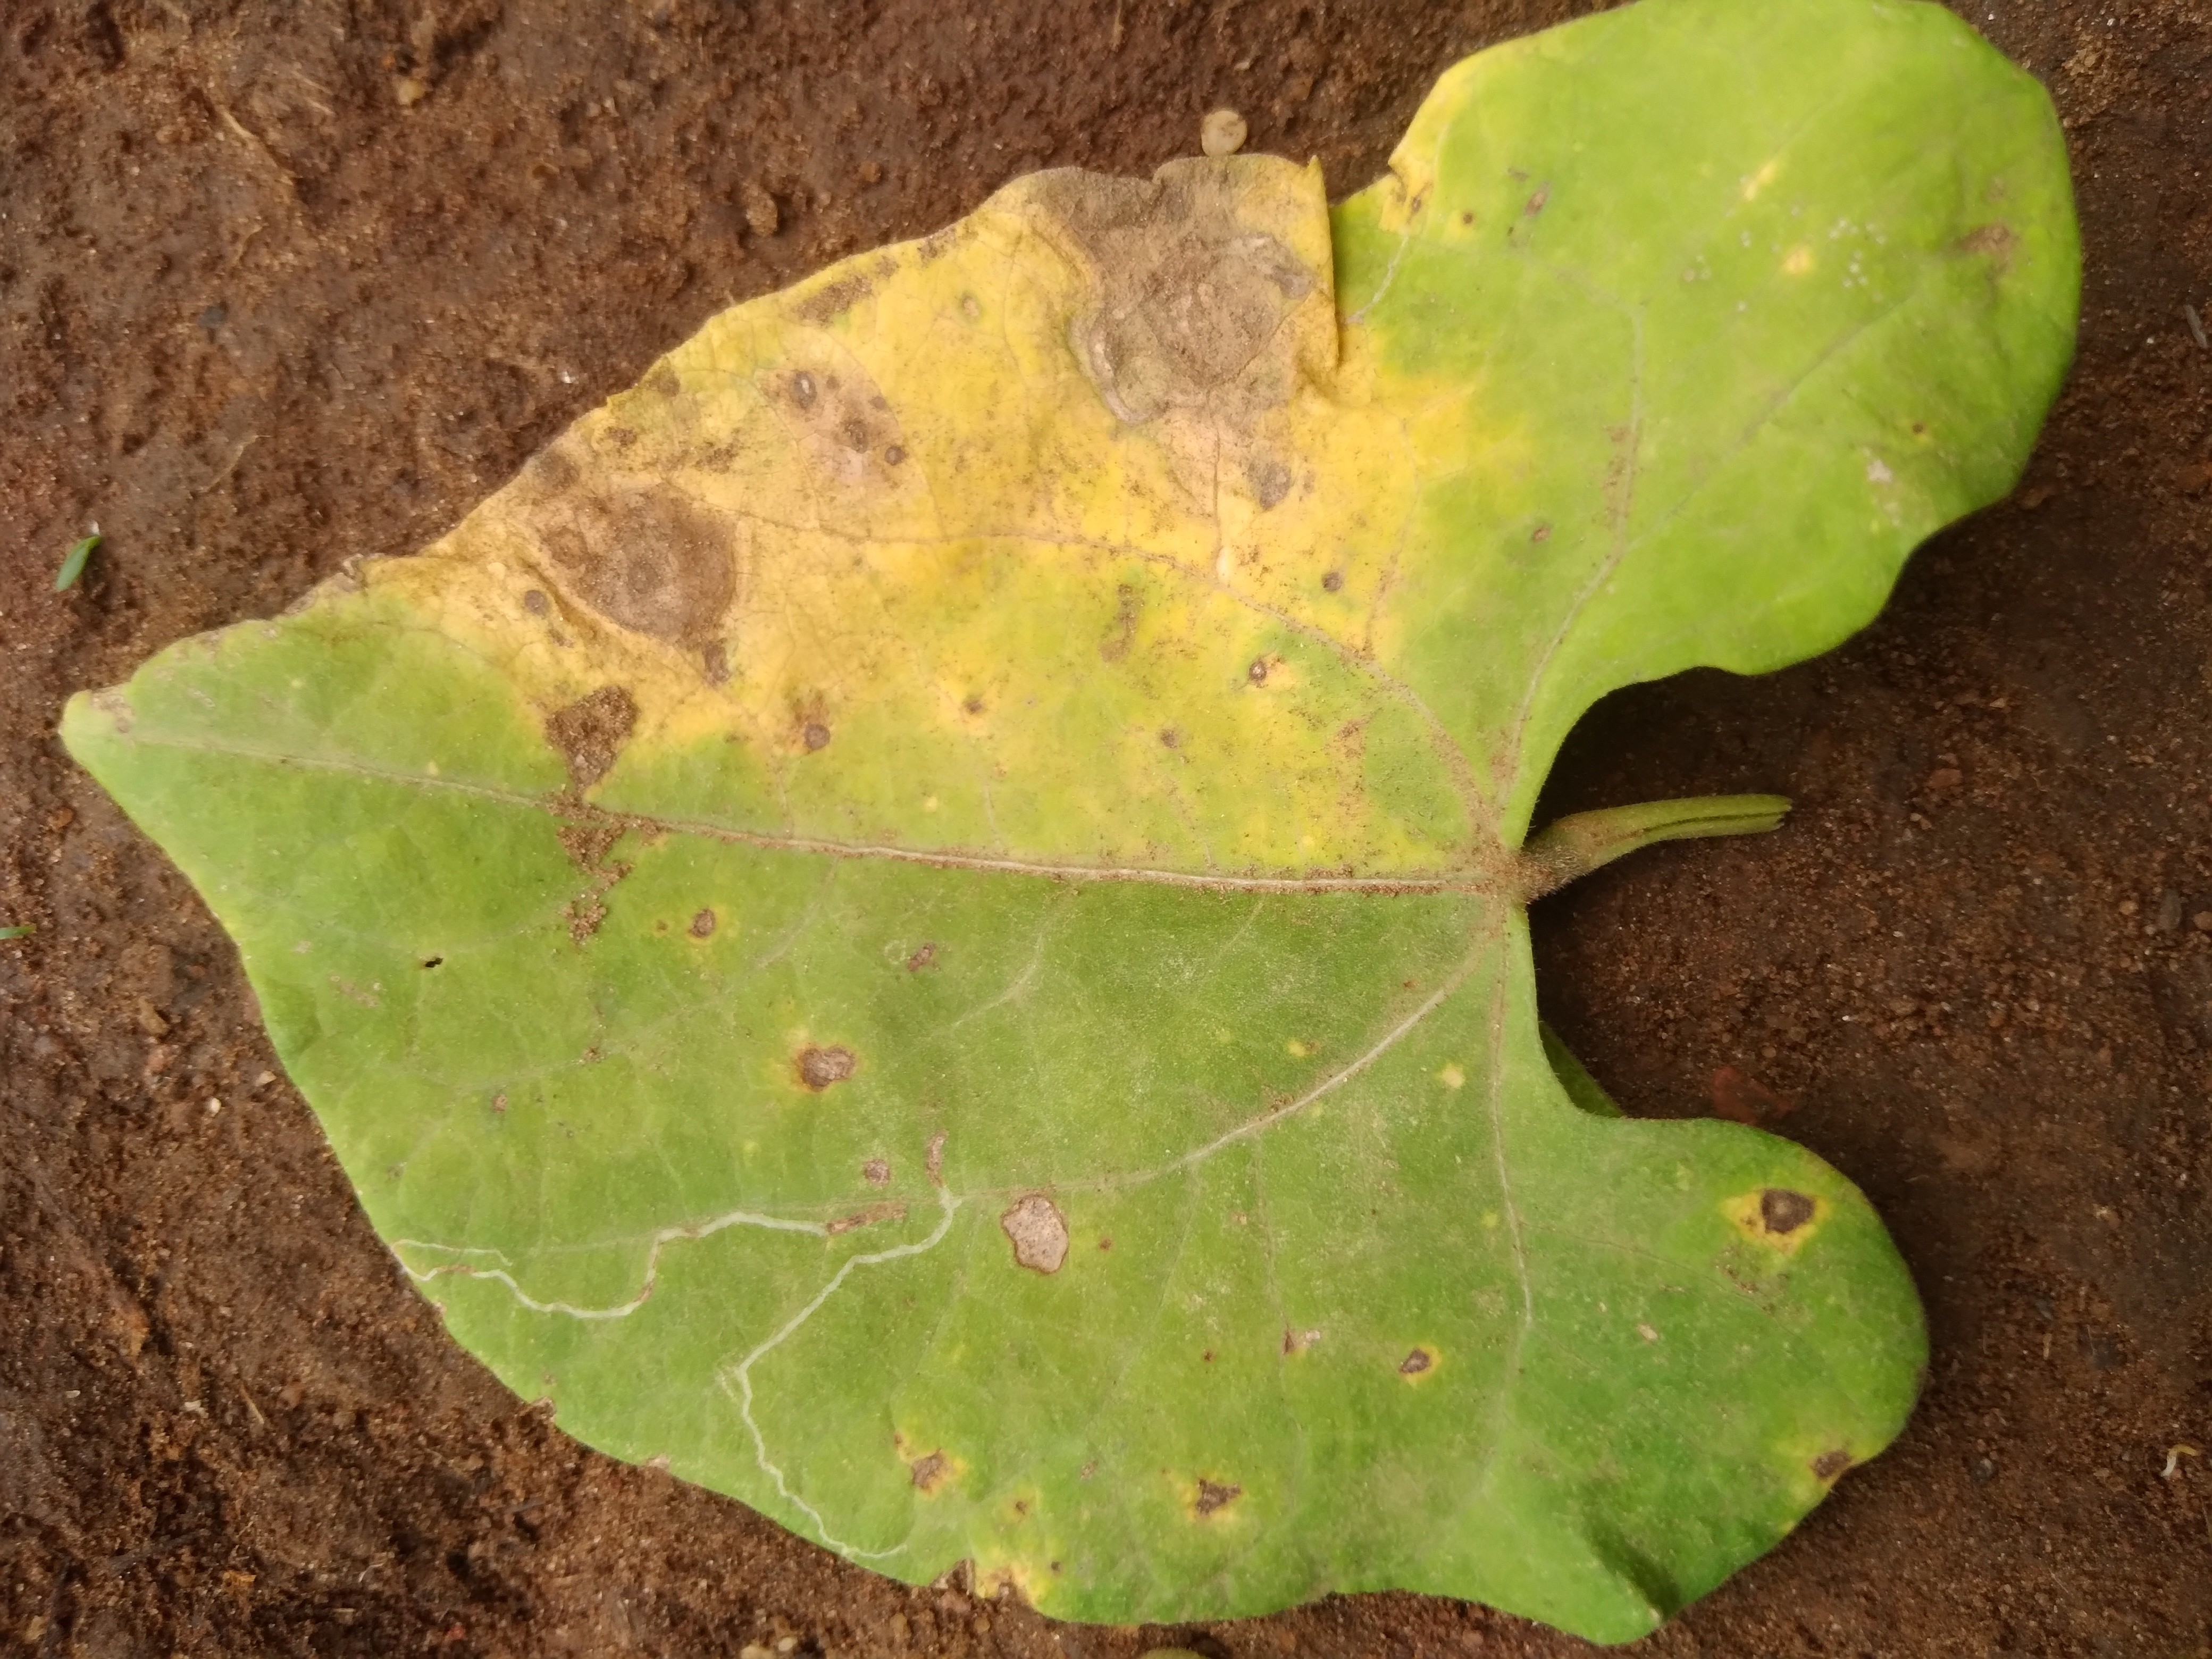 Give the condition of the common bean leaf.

rust
